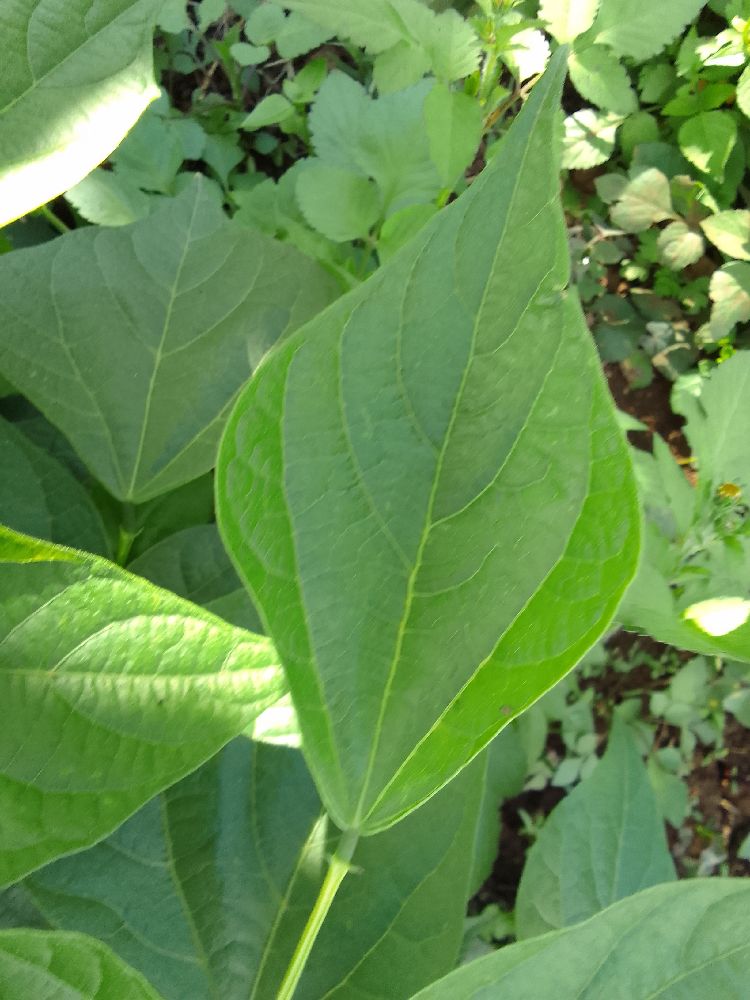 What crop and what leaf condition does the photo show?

common bean, healthy
